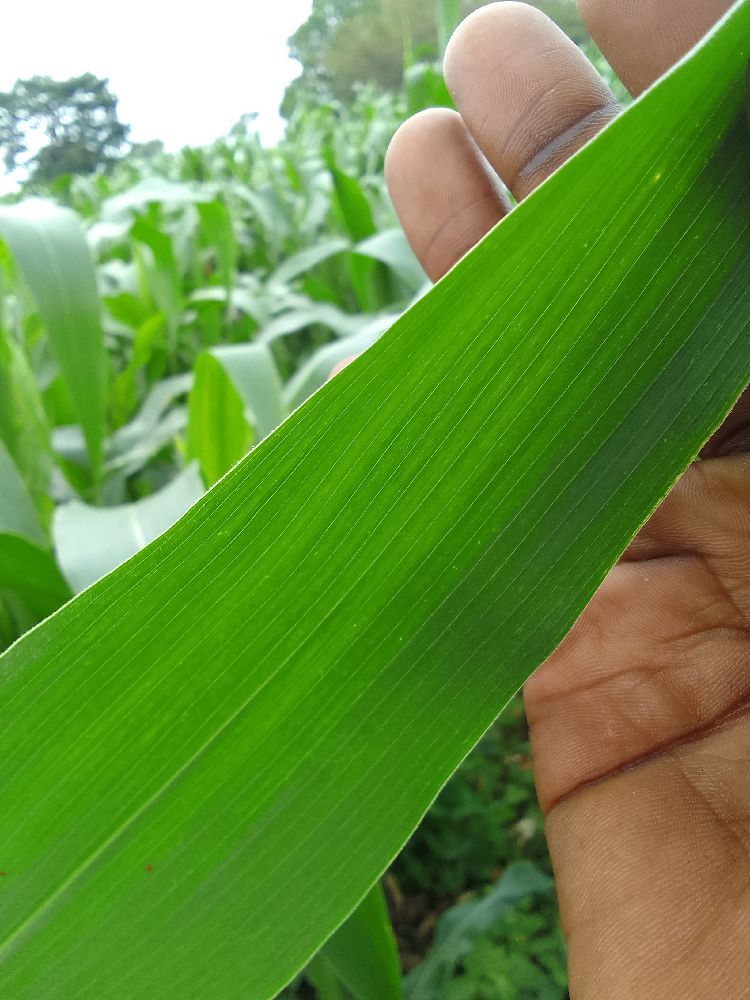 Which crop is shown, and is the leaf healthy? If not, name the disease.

maize, healthy
